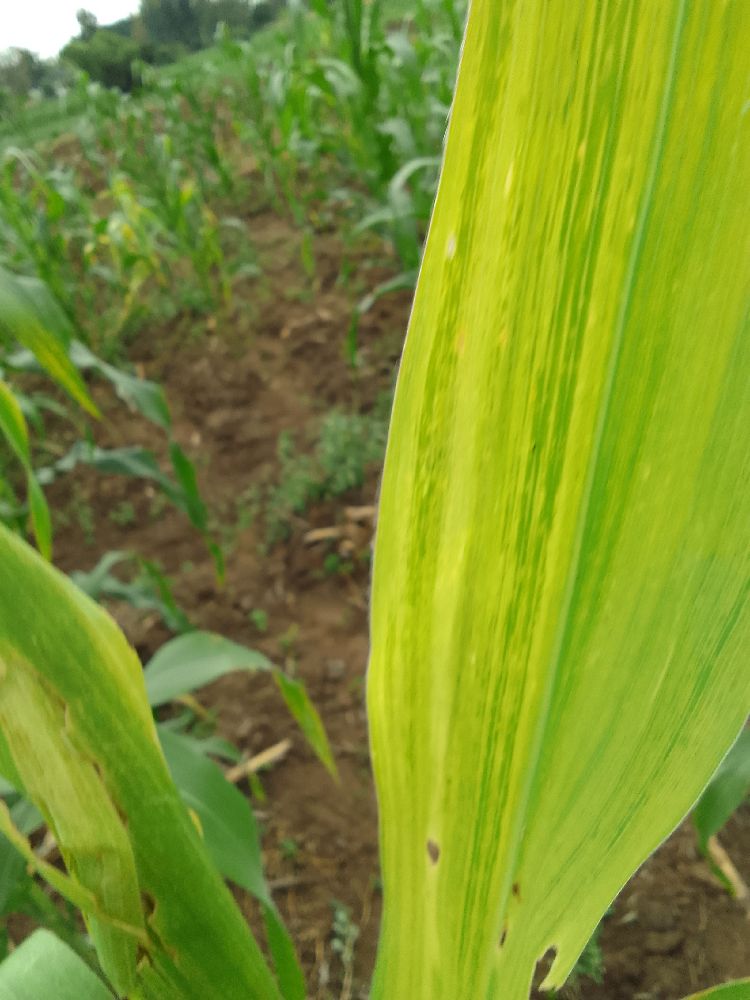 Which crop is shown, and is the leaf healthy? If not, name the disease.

maize, maize lethal necrosis
